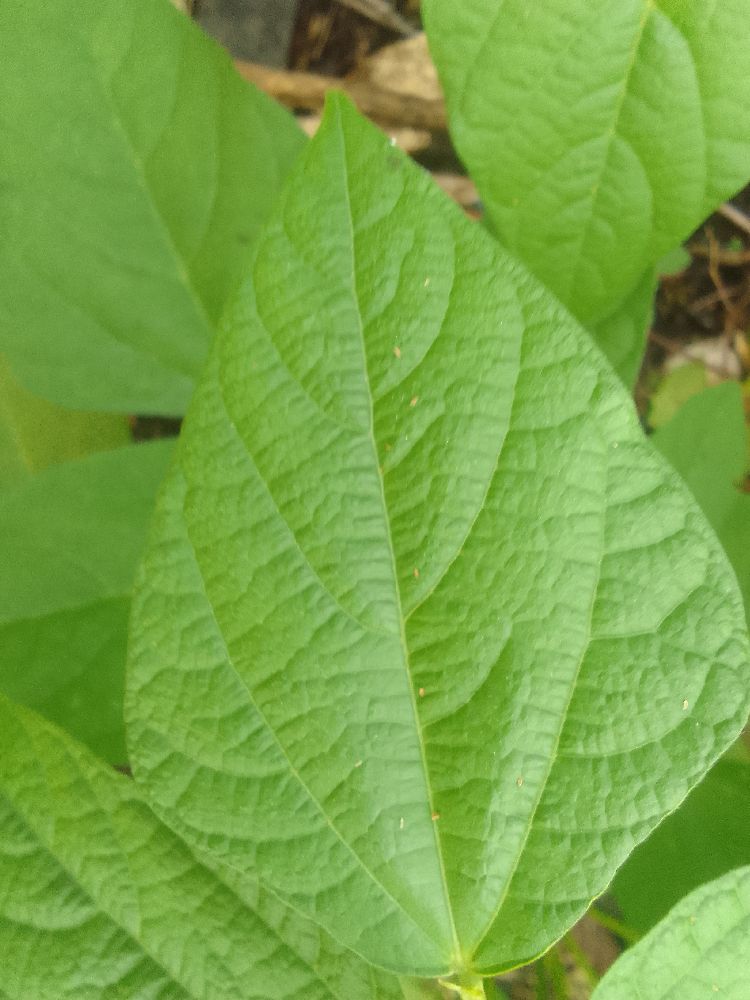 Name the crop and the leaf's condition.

common bean, healthy
